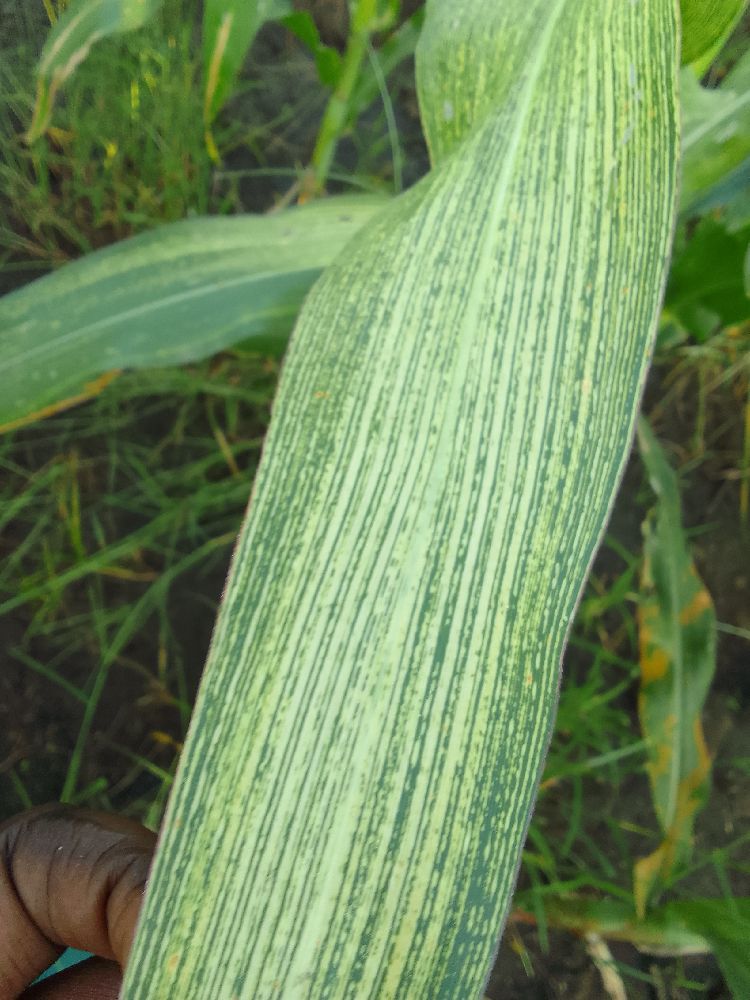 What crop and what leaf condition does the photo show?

maize, maize streak virus
